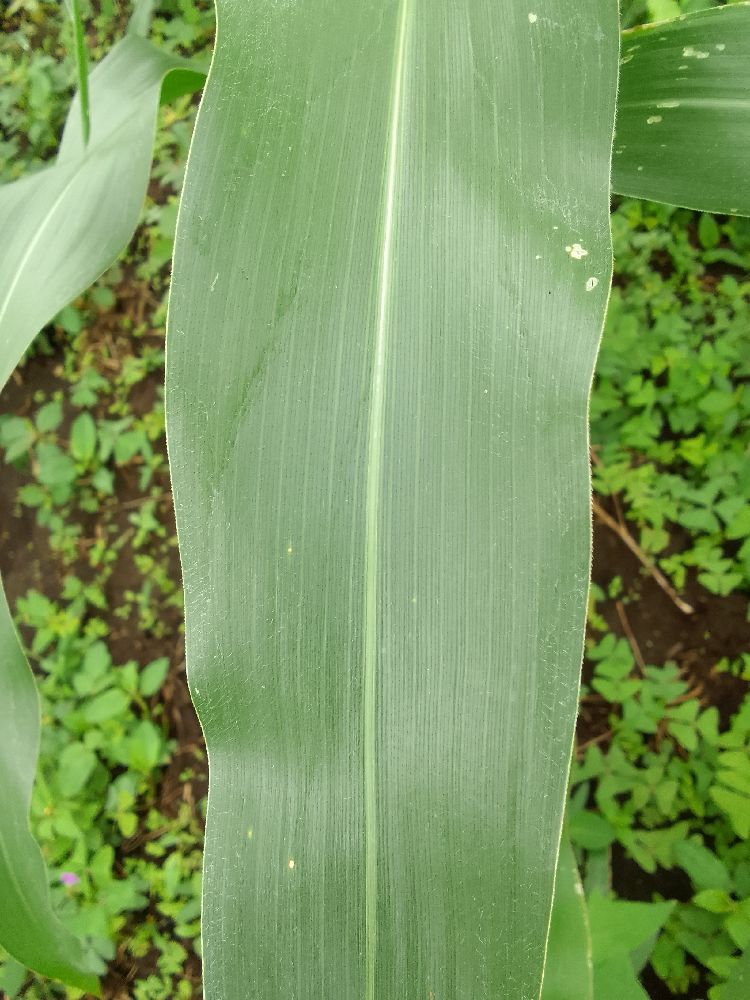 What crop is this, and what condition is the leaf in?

maize, healthy
